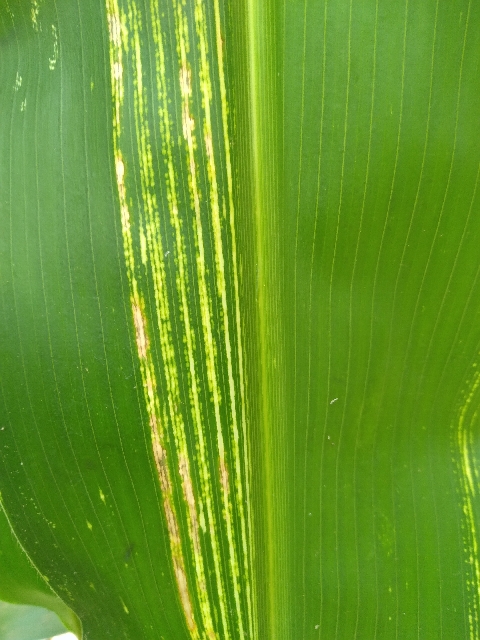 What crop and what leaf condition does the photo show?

maize, maize streak virus
